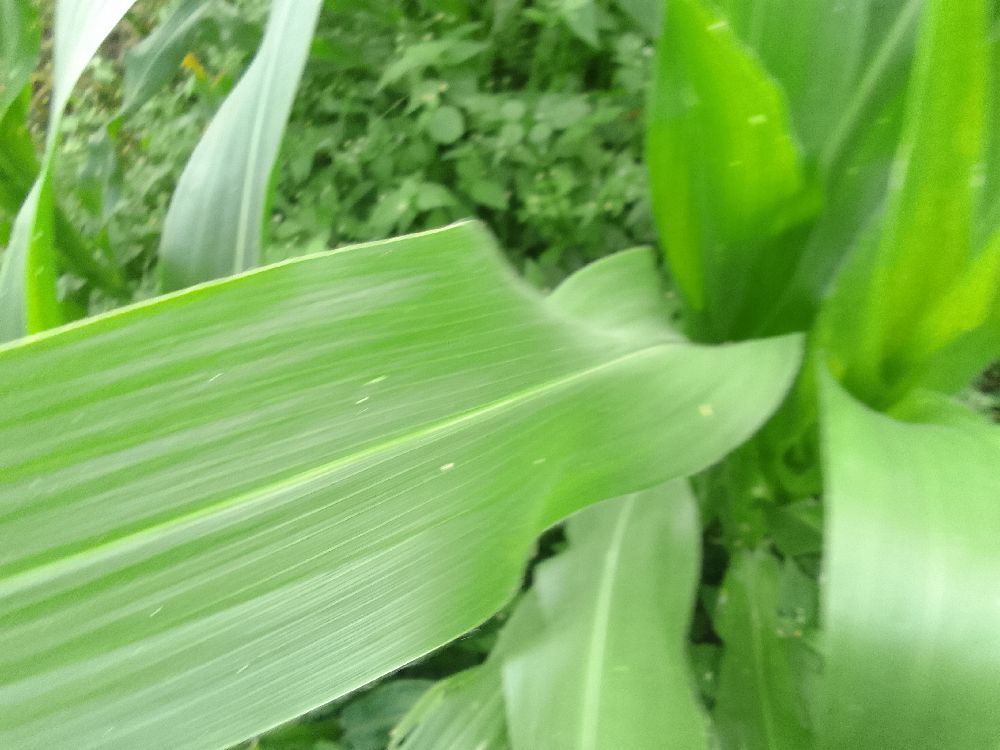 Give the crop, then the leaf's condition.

maize, healthy
